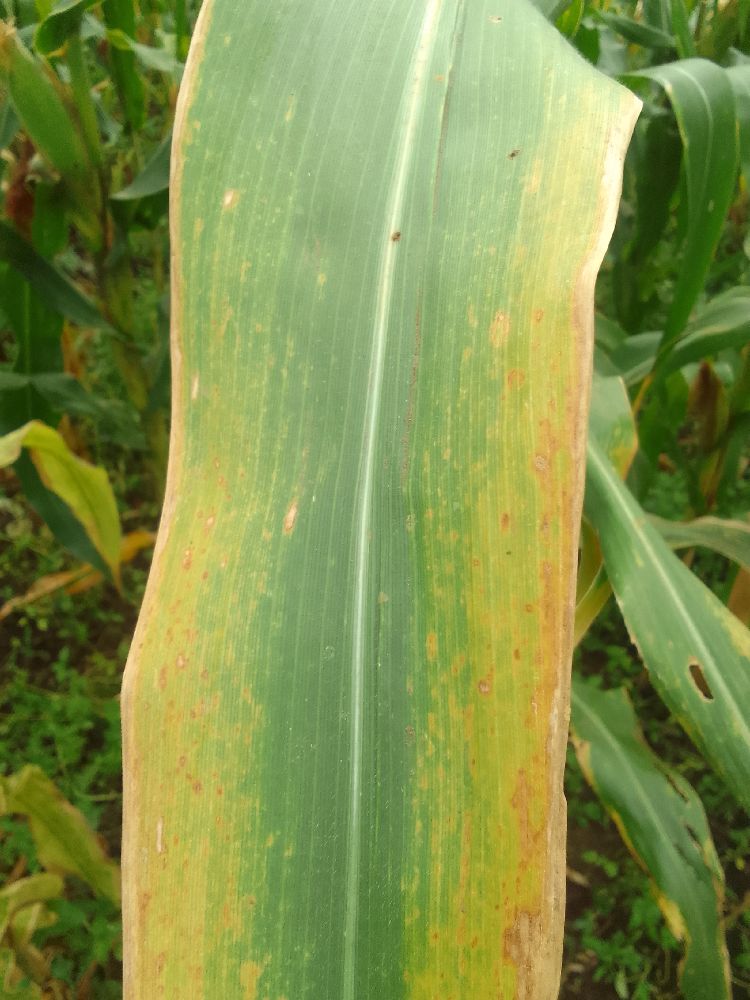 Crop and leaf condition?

maize, maize lethal necrosis
